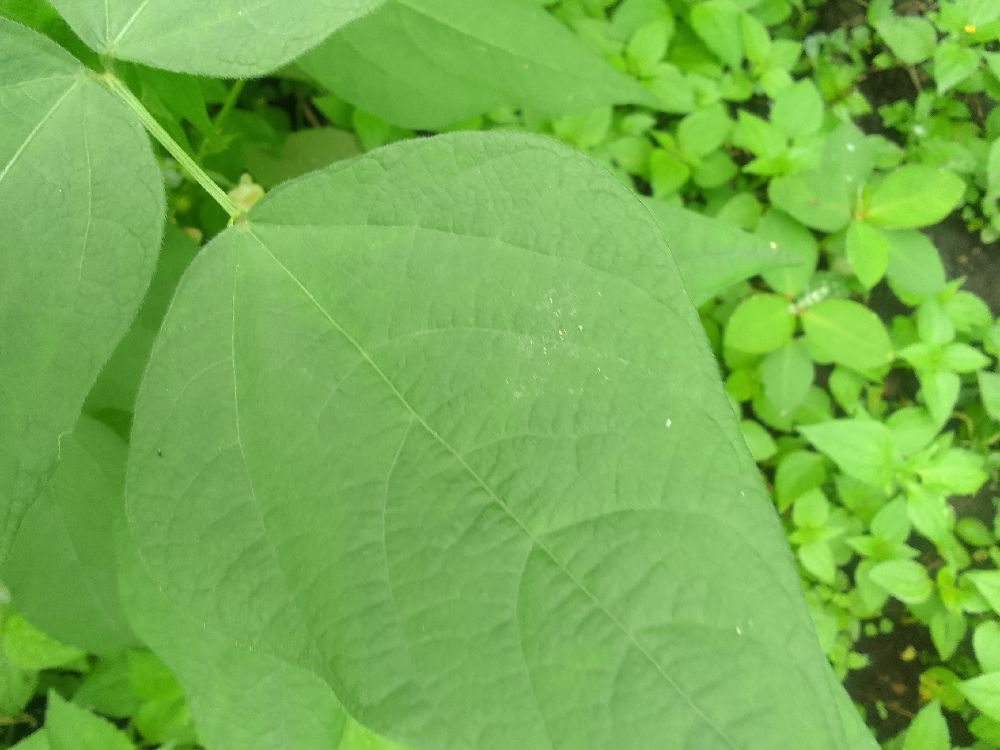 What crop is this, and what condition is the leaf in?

common bean, healthy
